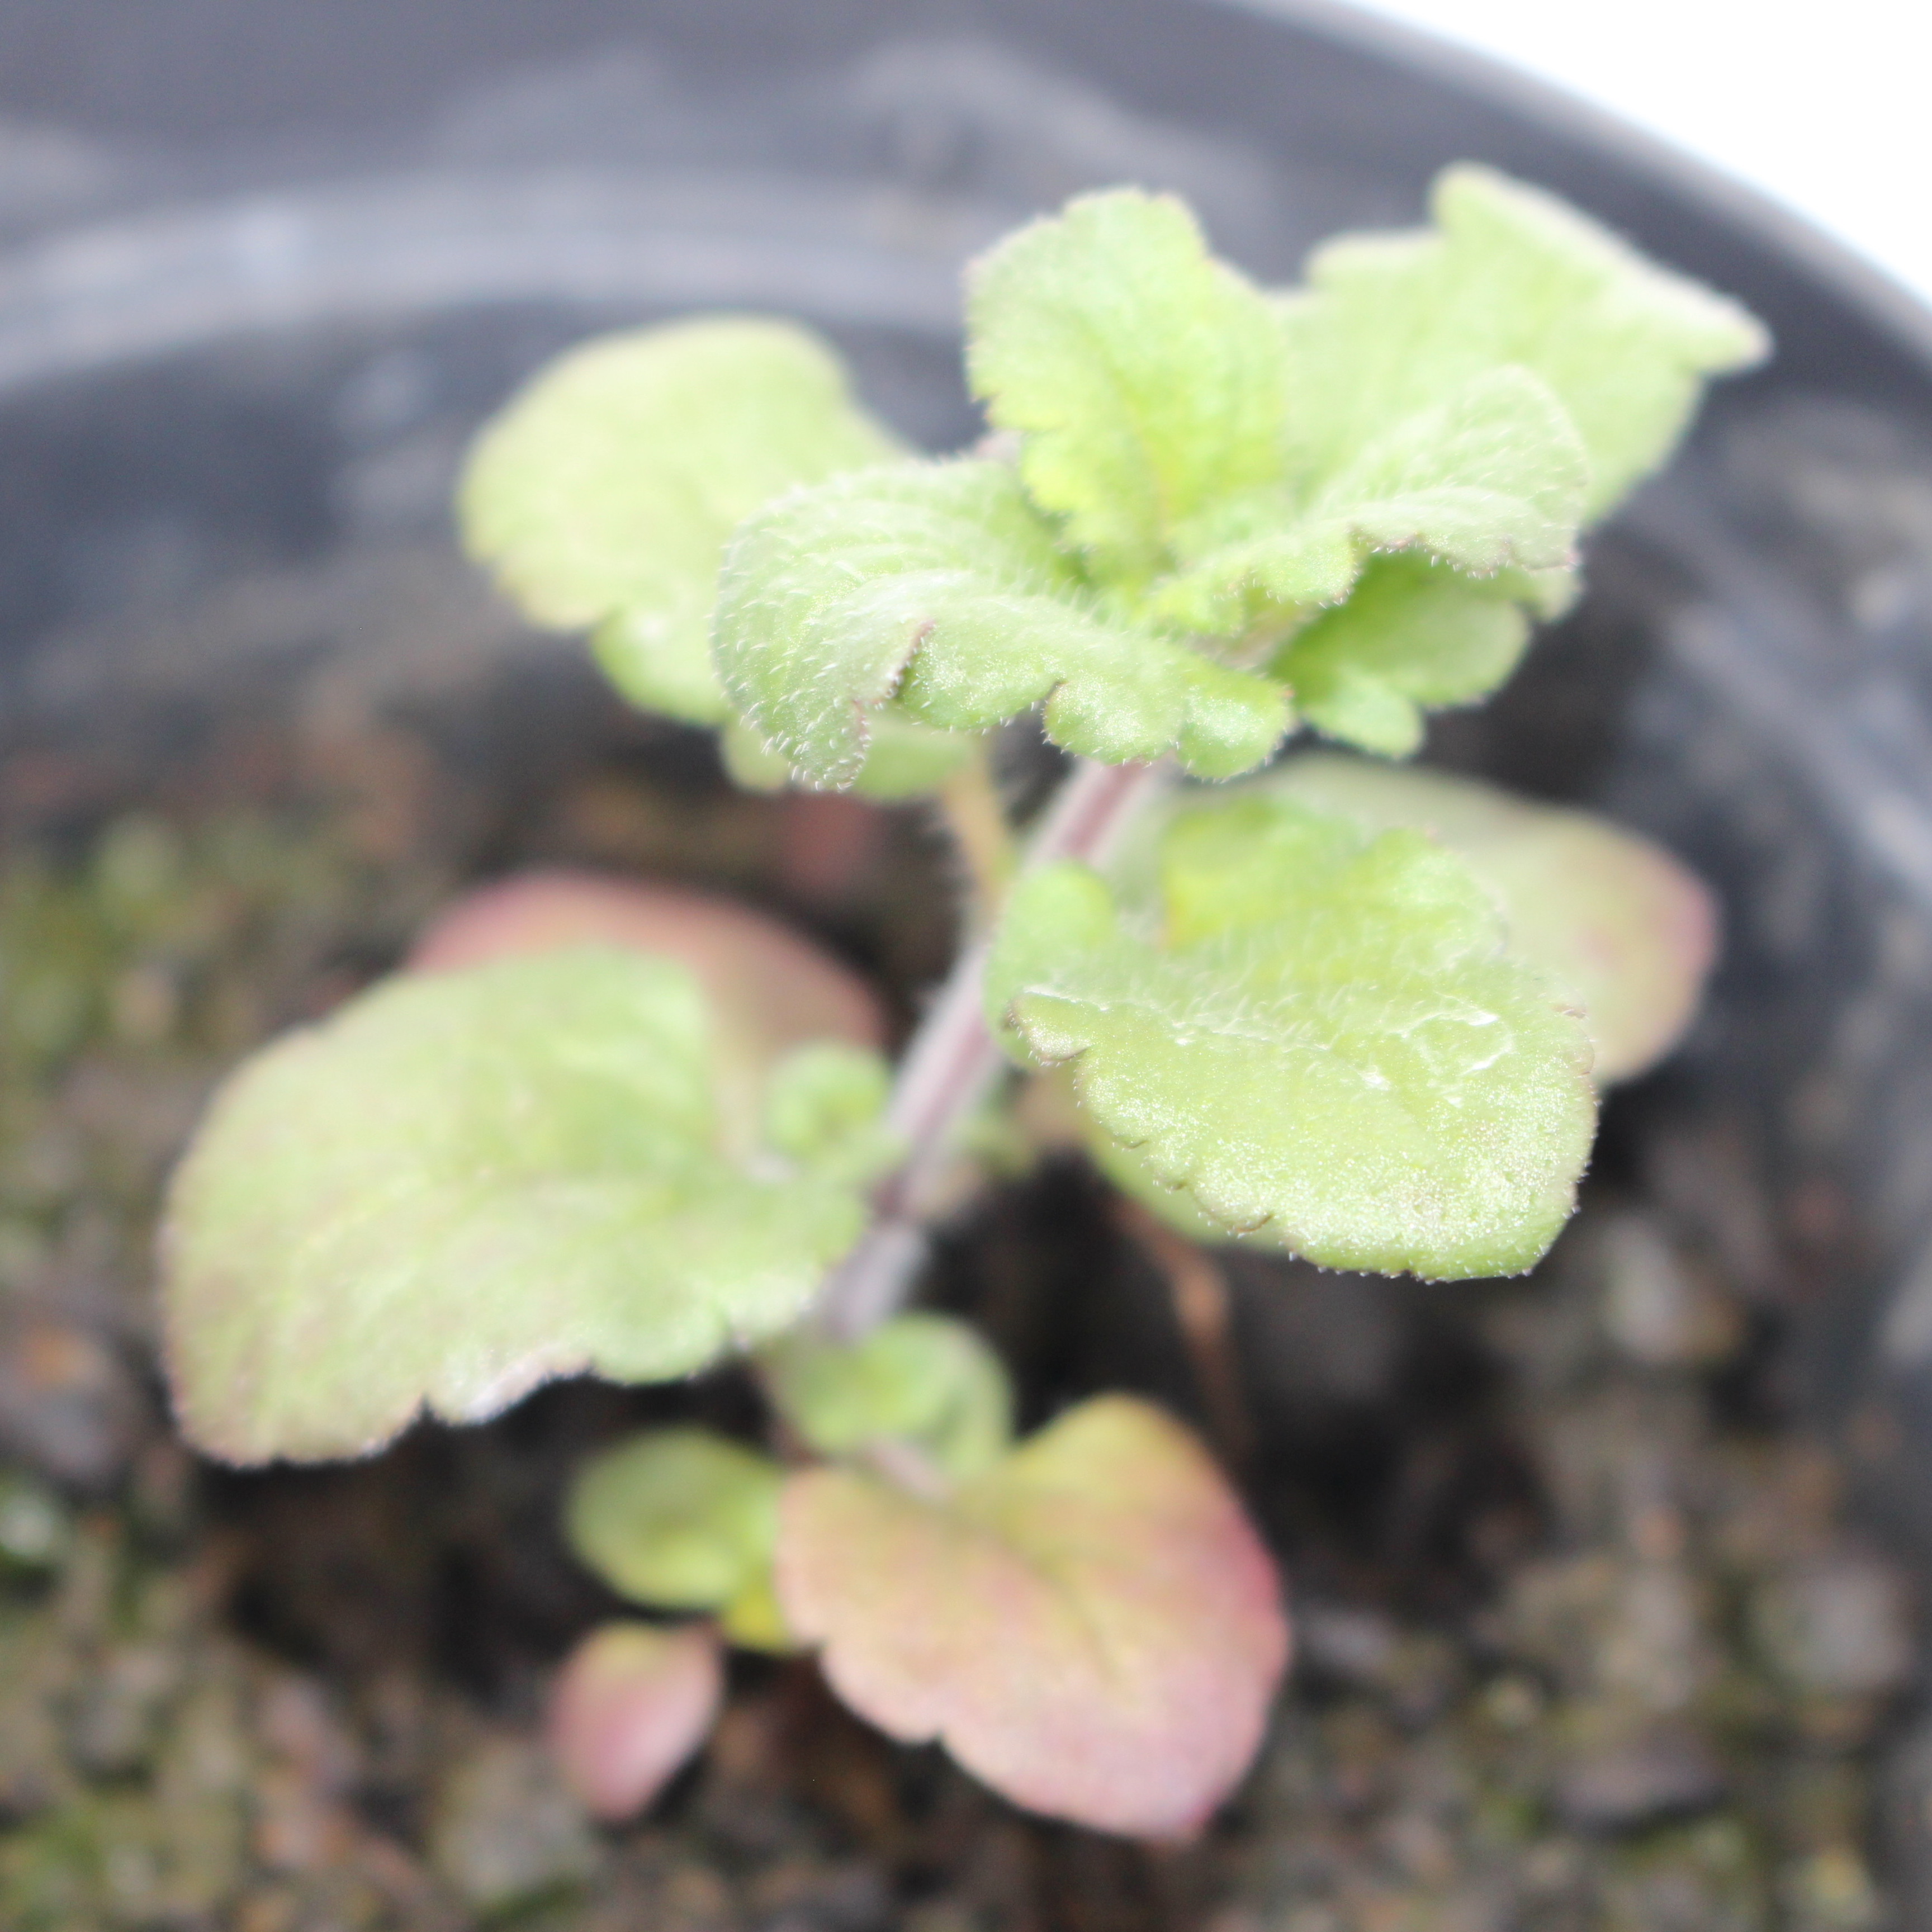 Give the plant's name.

Veronica persica
